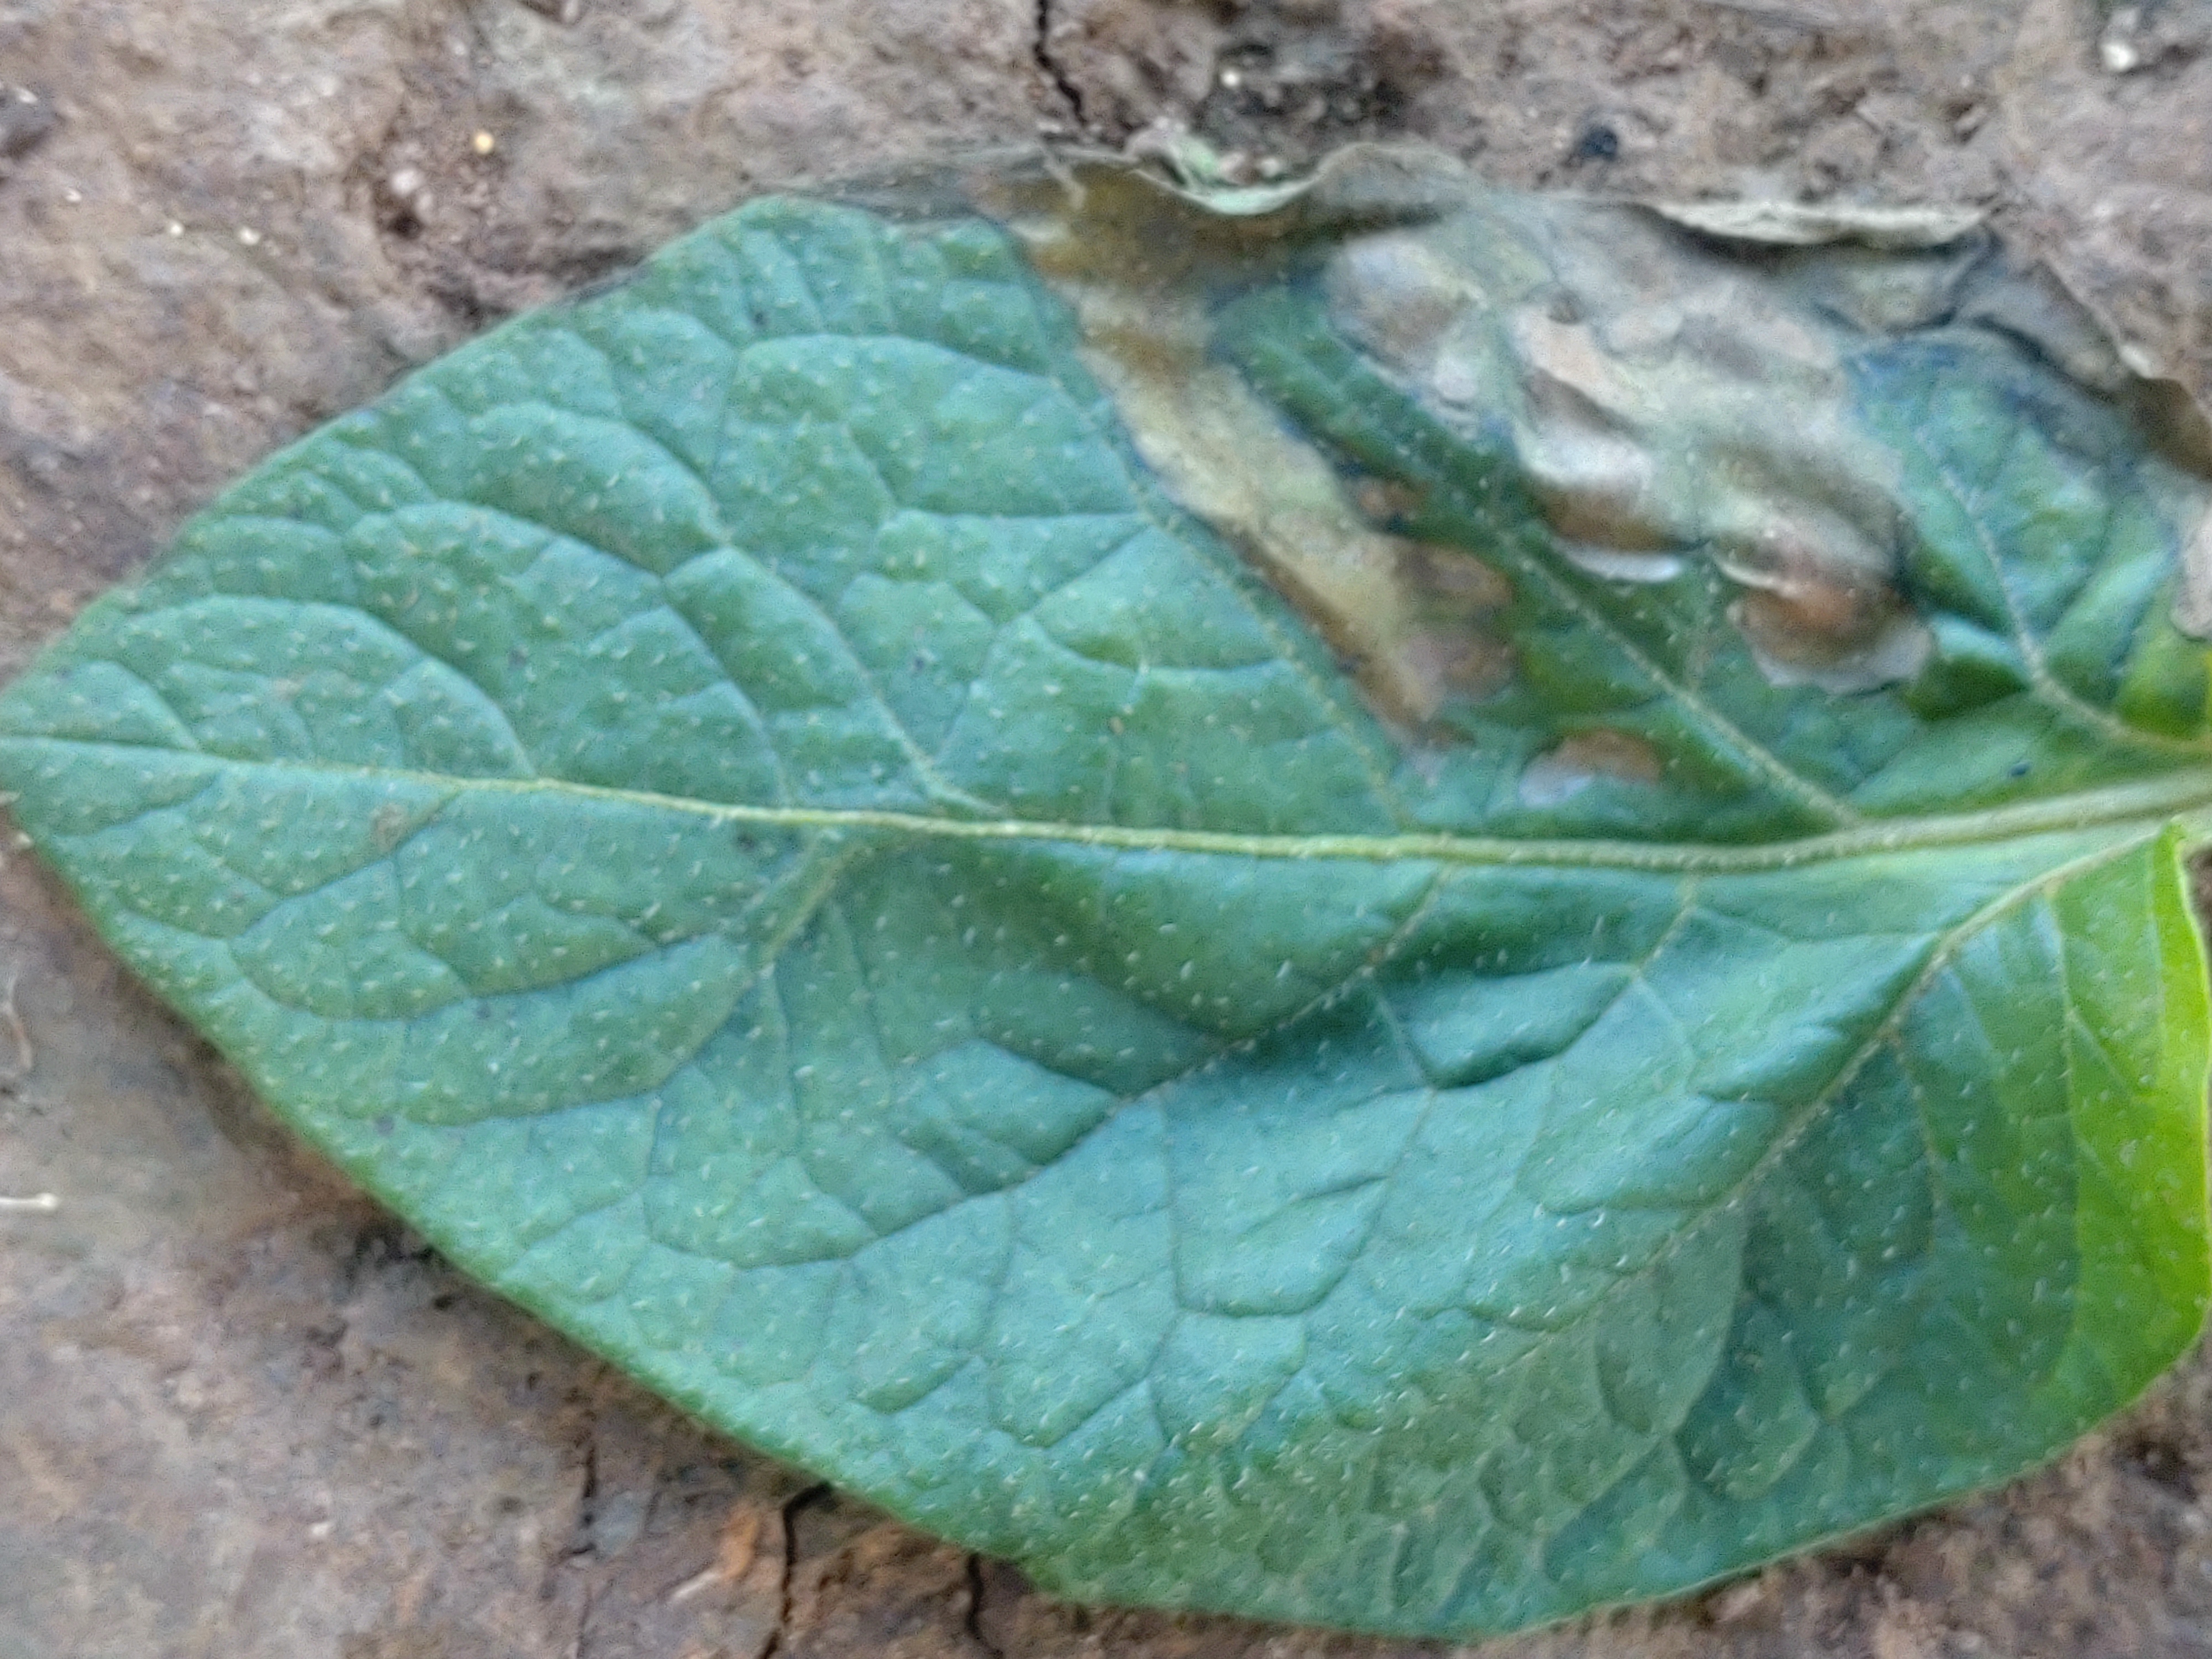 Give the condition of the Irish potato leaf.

early blight
